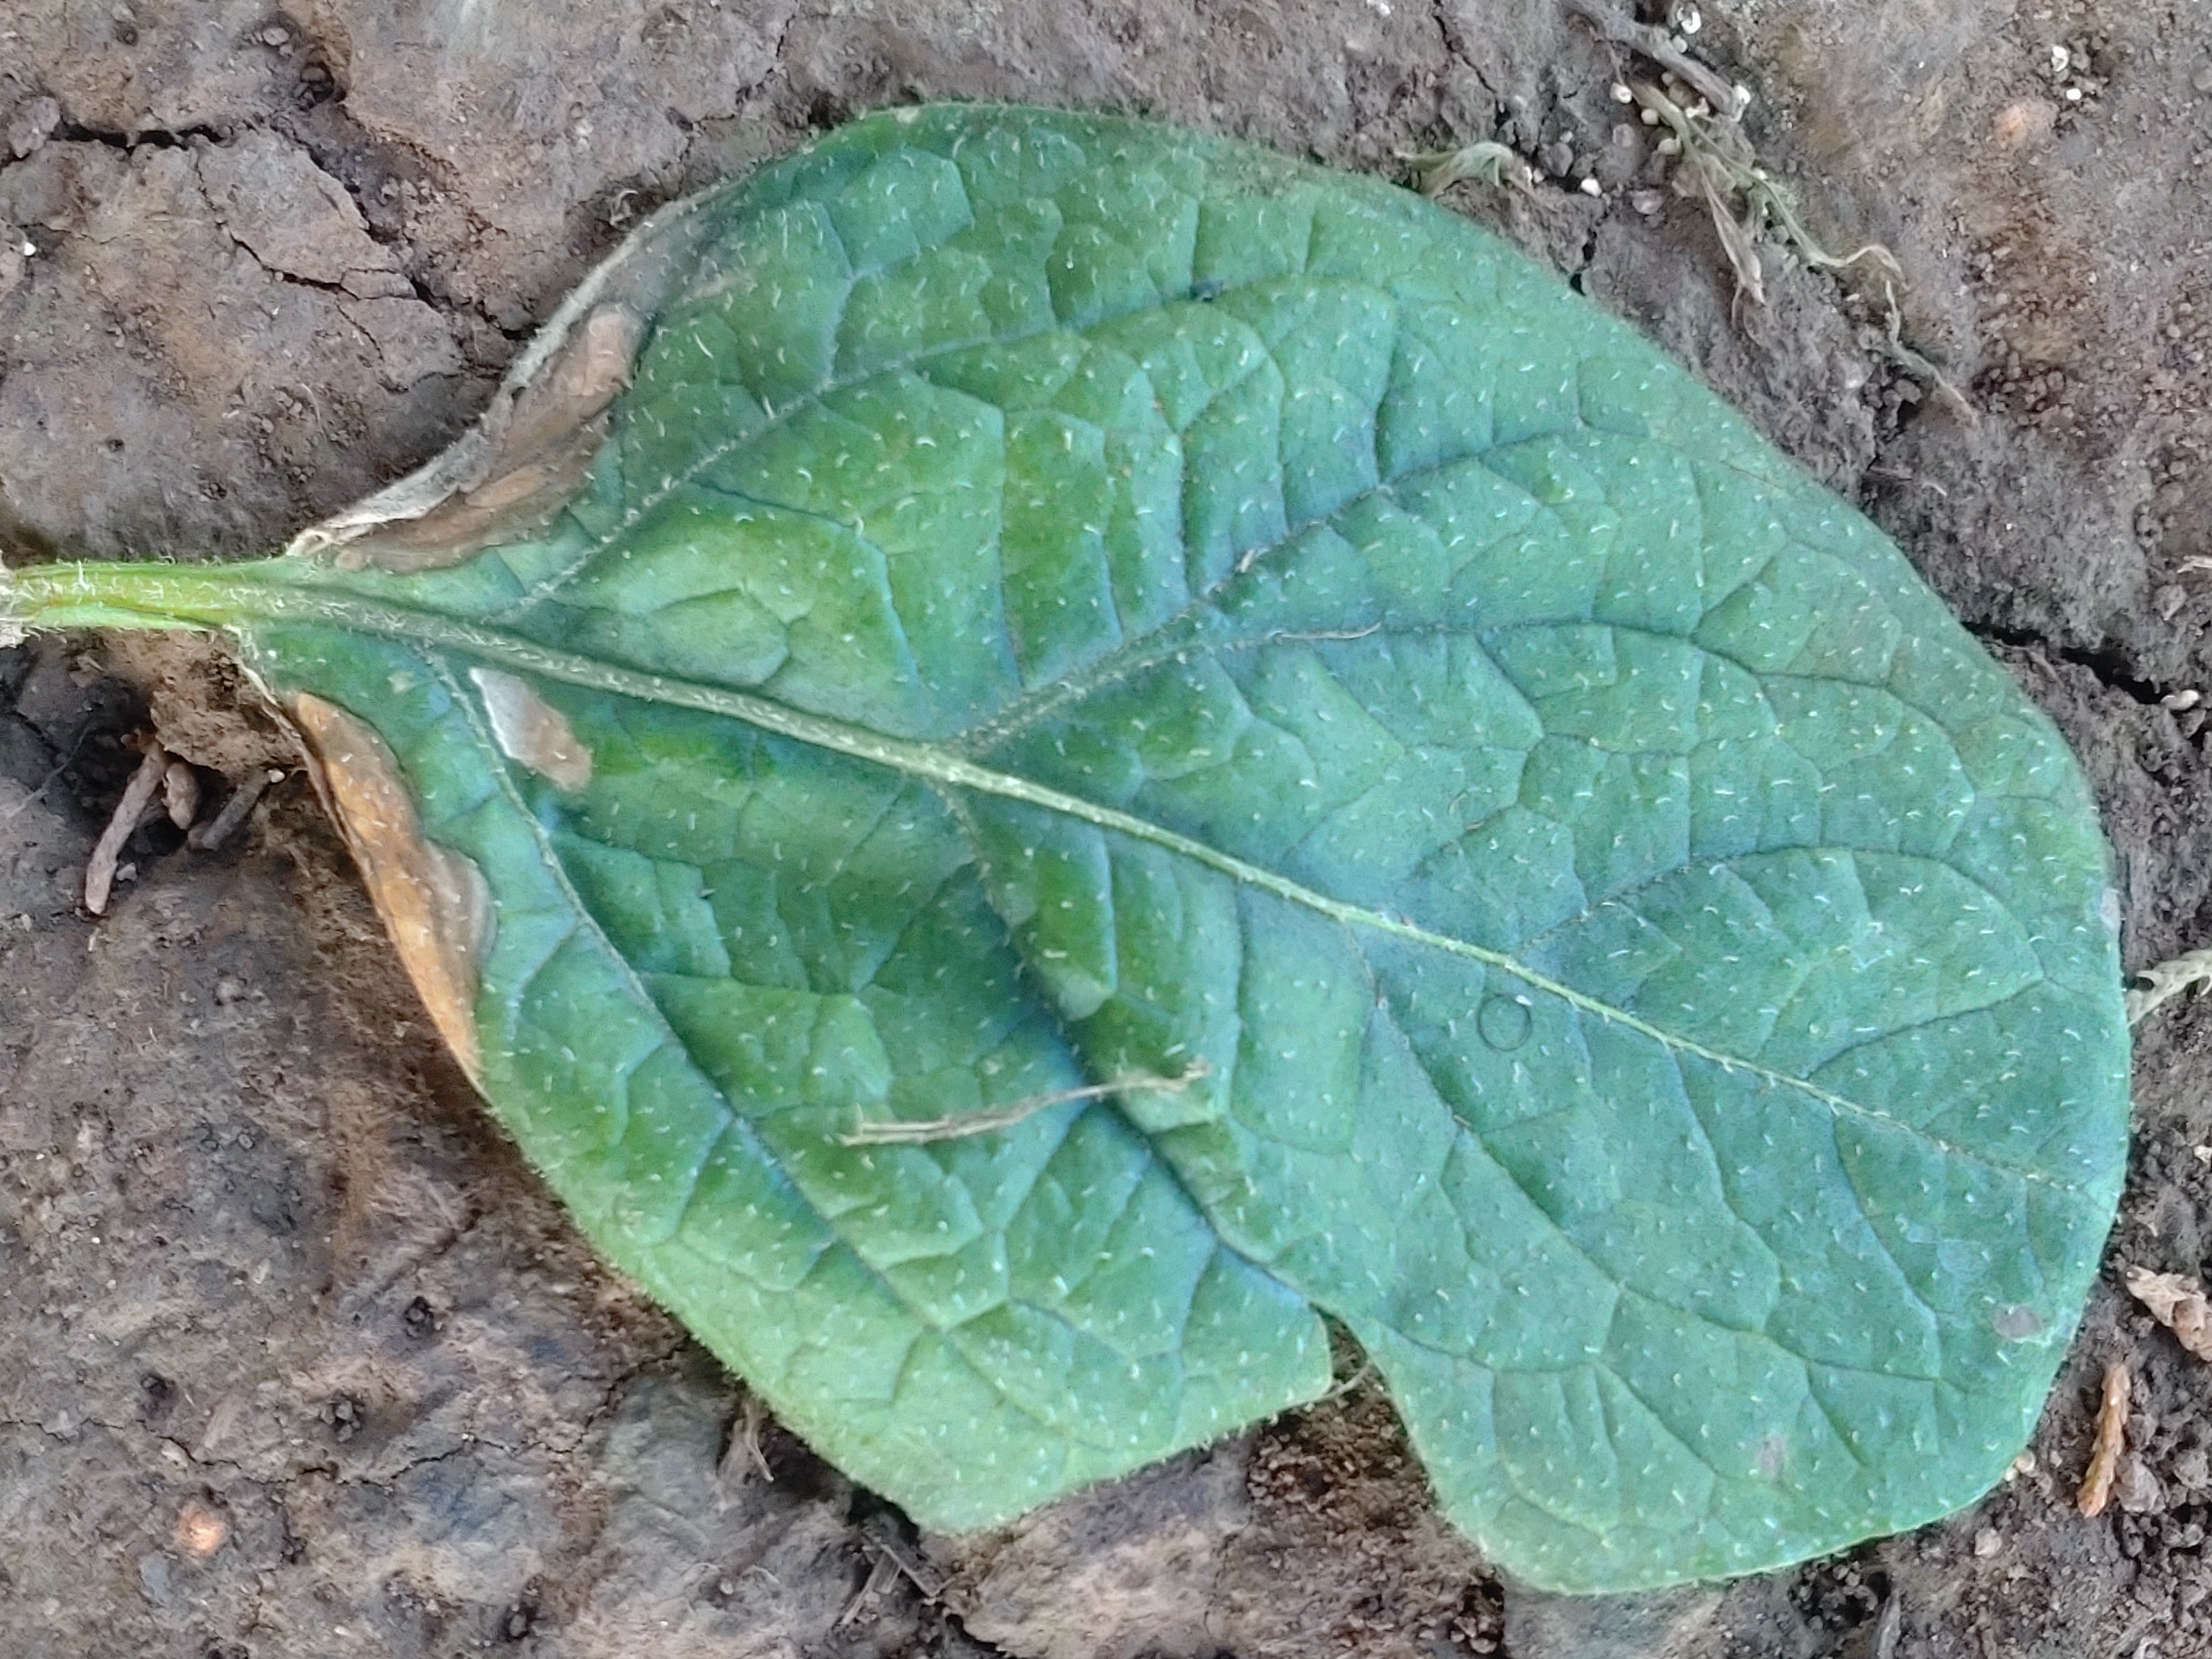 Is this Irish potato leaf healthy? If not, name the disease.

early blight
